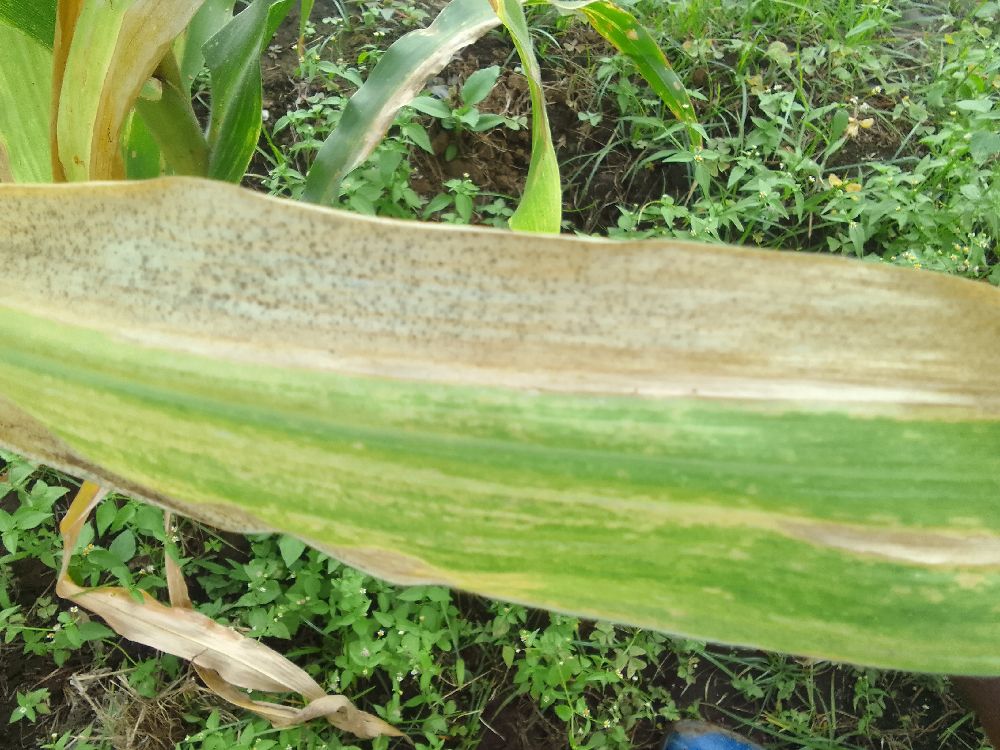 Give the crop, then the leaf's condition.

maize, maize lethal necrosis
